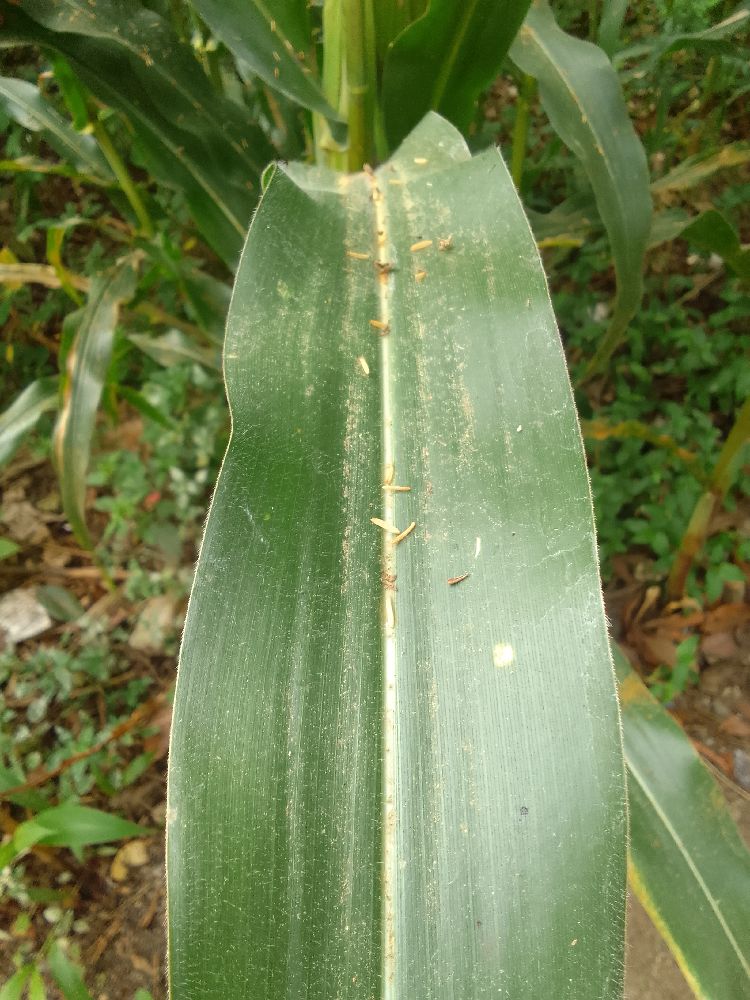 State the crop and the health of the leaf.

maize, healthy
